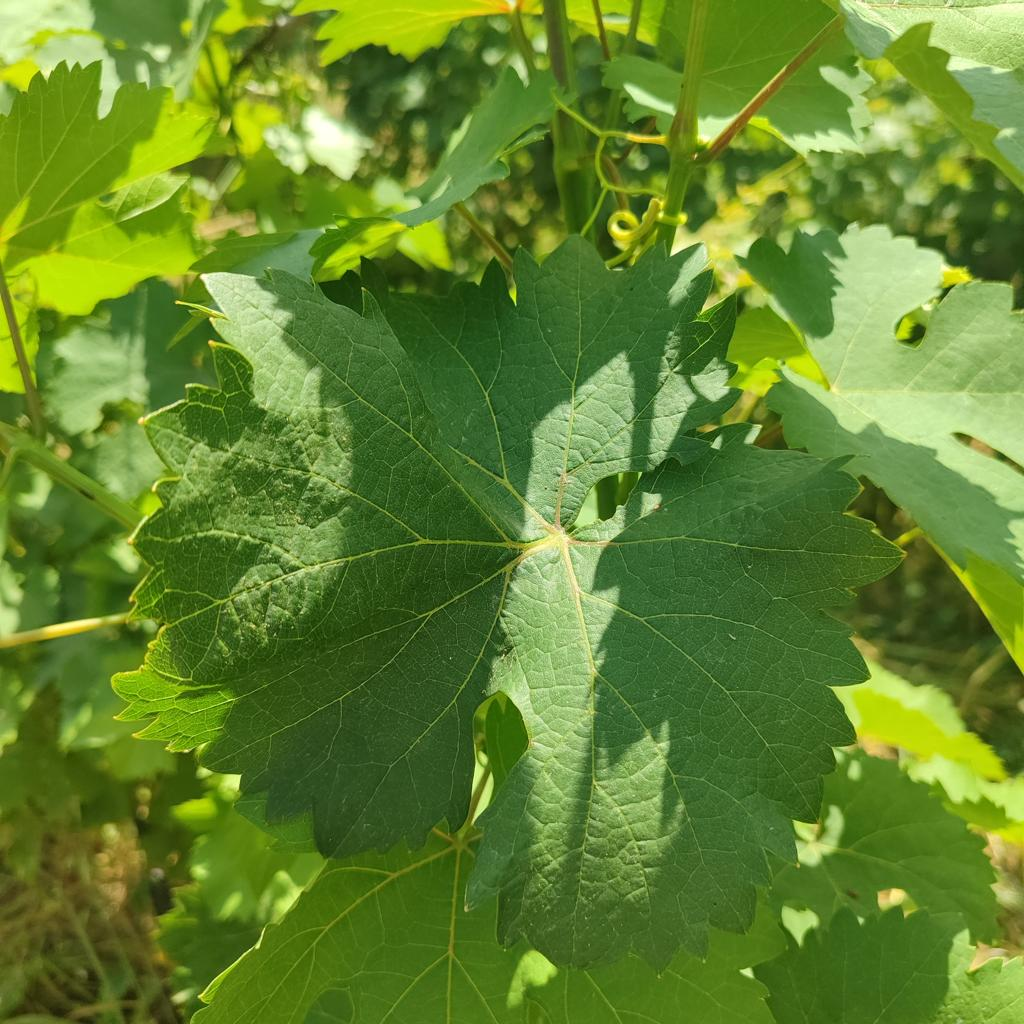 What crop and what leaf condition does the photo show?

grapevine, healthy
